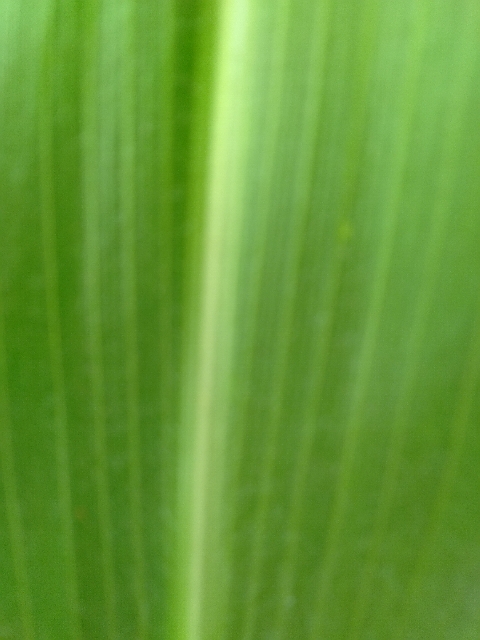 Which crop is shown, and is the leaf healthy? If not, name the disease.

maize, healthy
